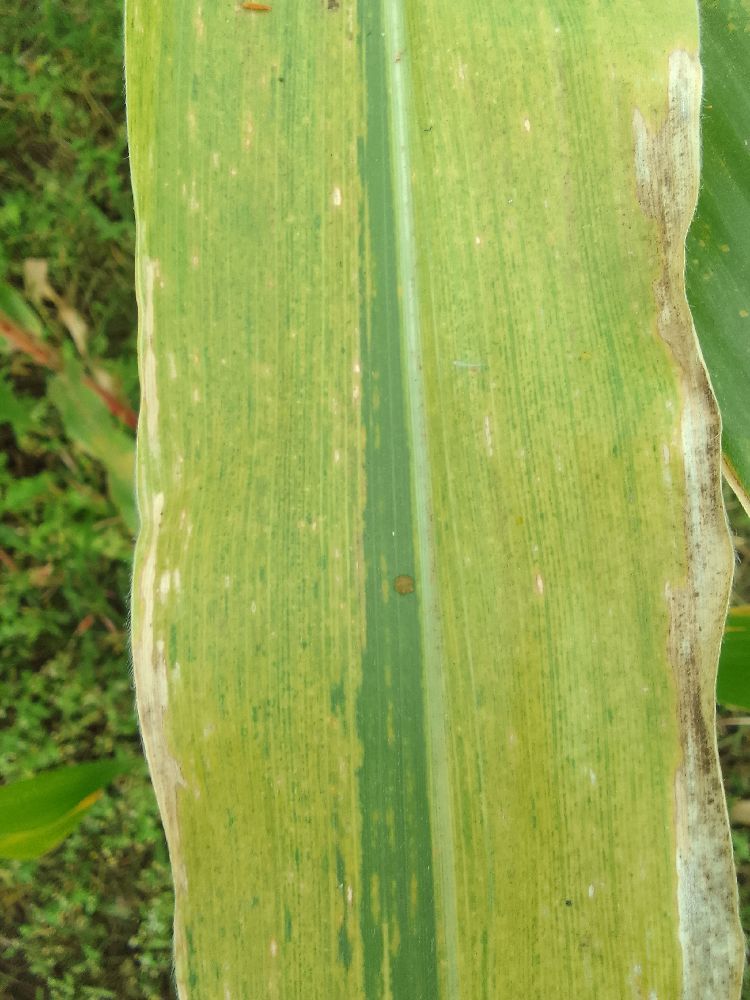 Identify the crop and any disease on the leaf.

maize, maize lethal necrosis
